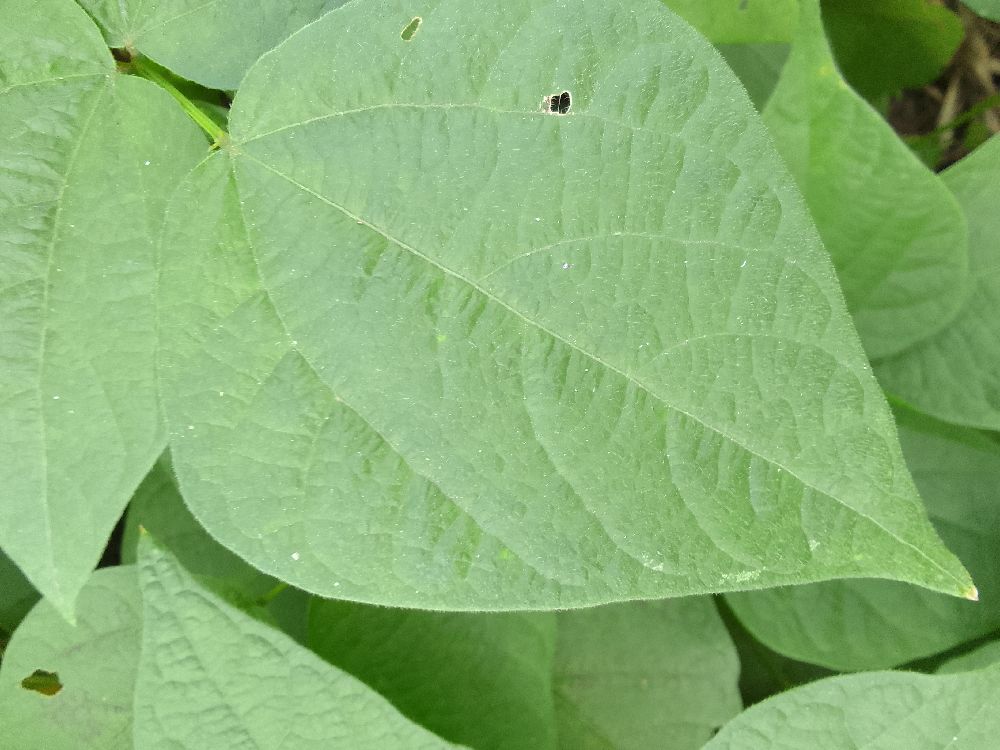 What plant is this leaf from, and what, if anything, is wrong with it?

common bean, healthy
